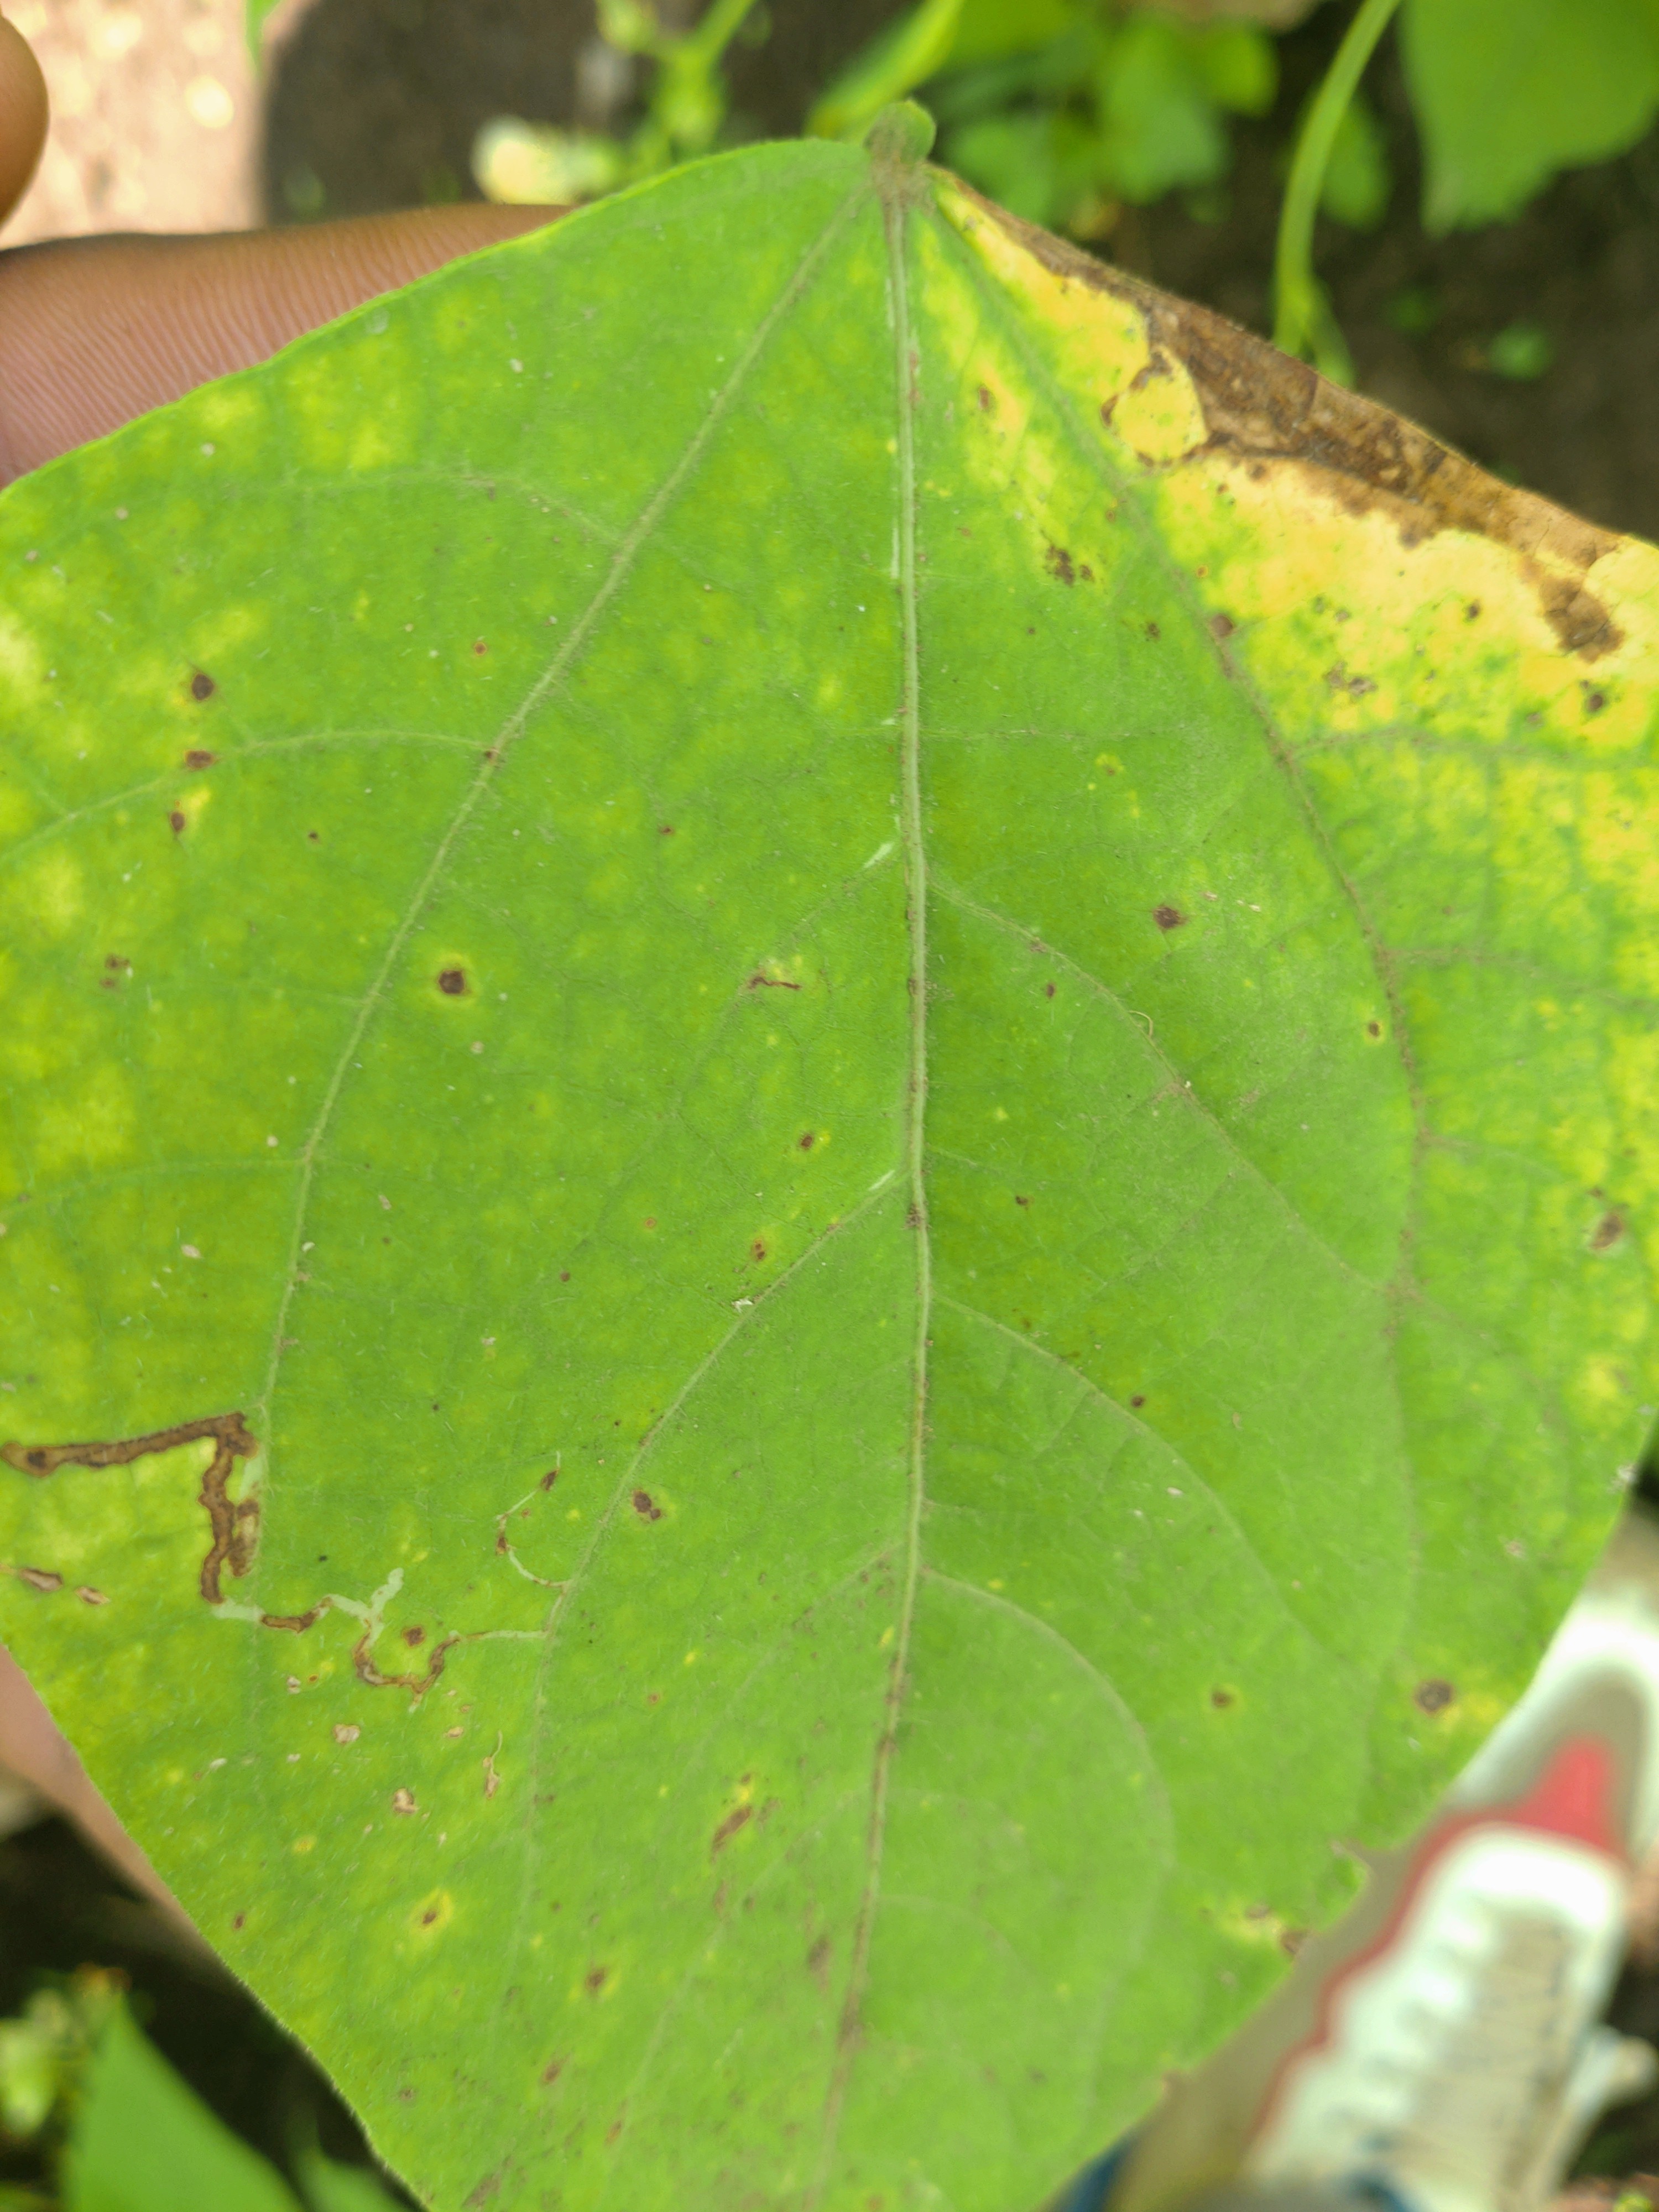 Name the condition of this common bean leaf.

rust
